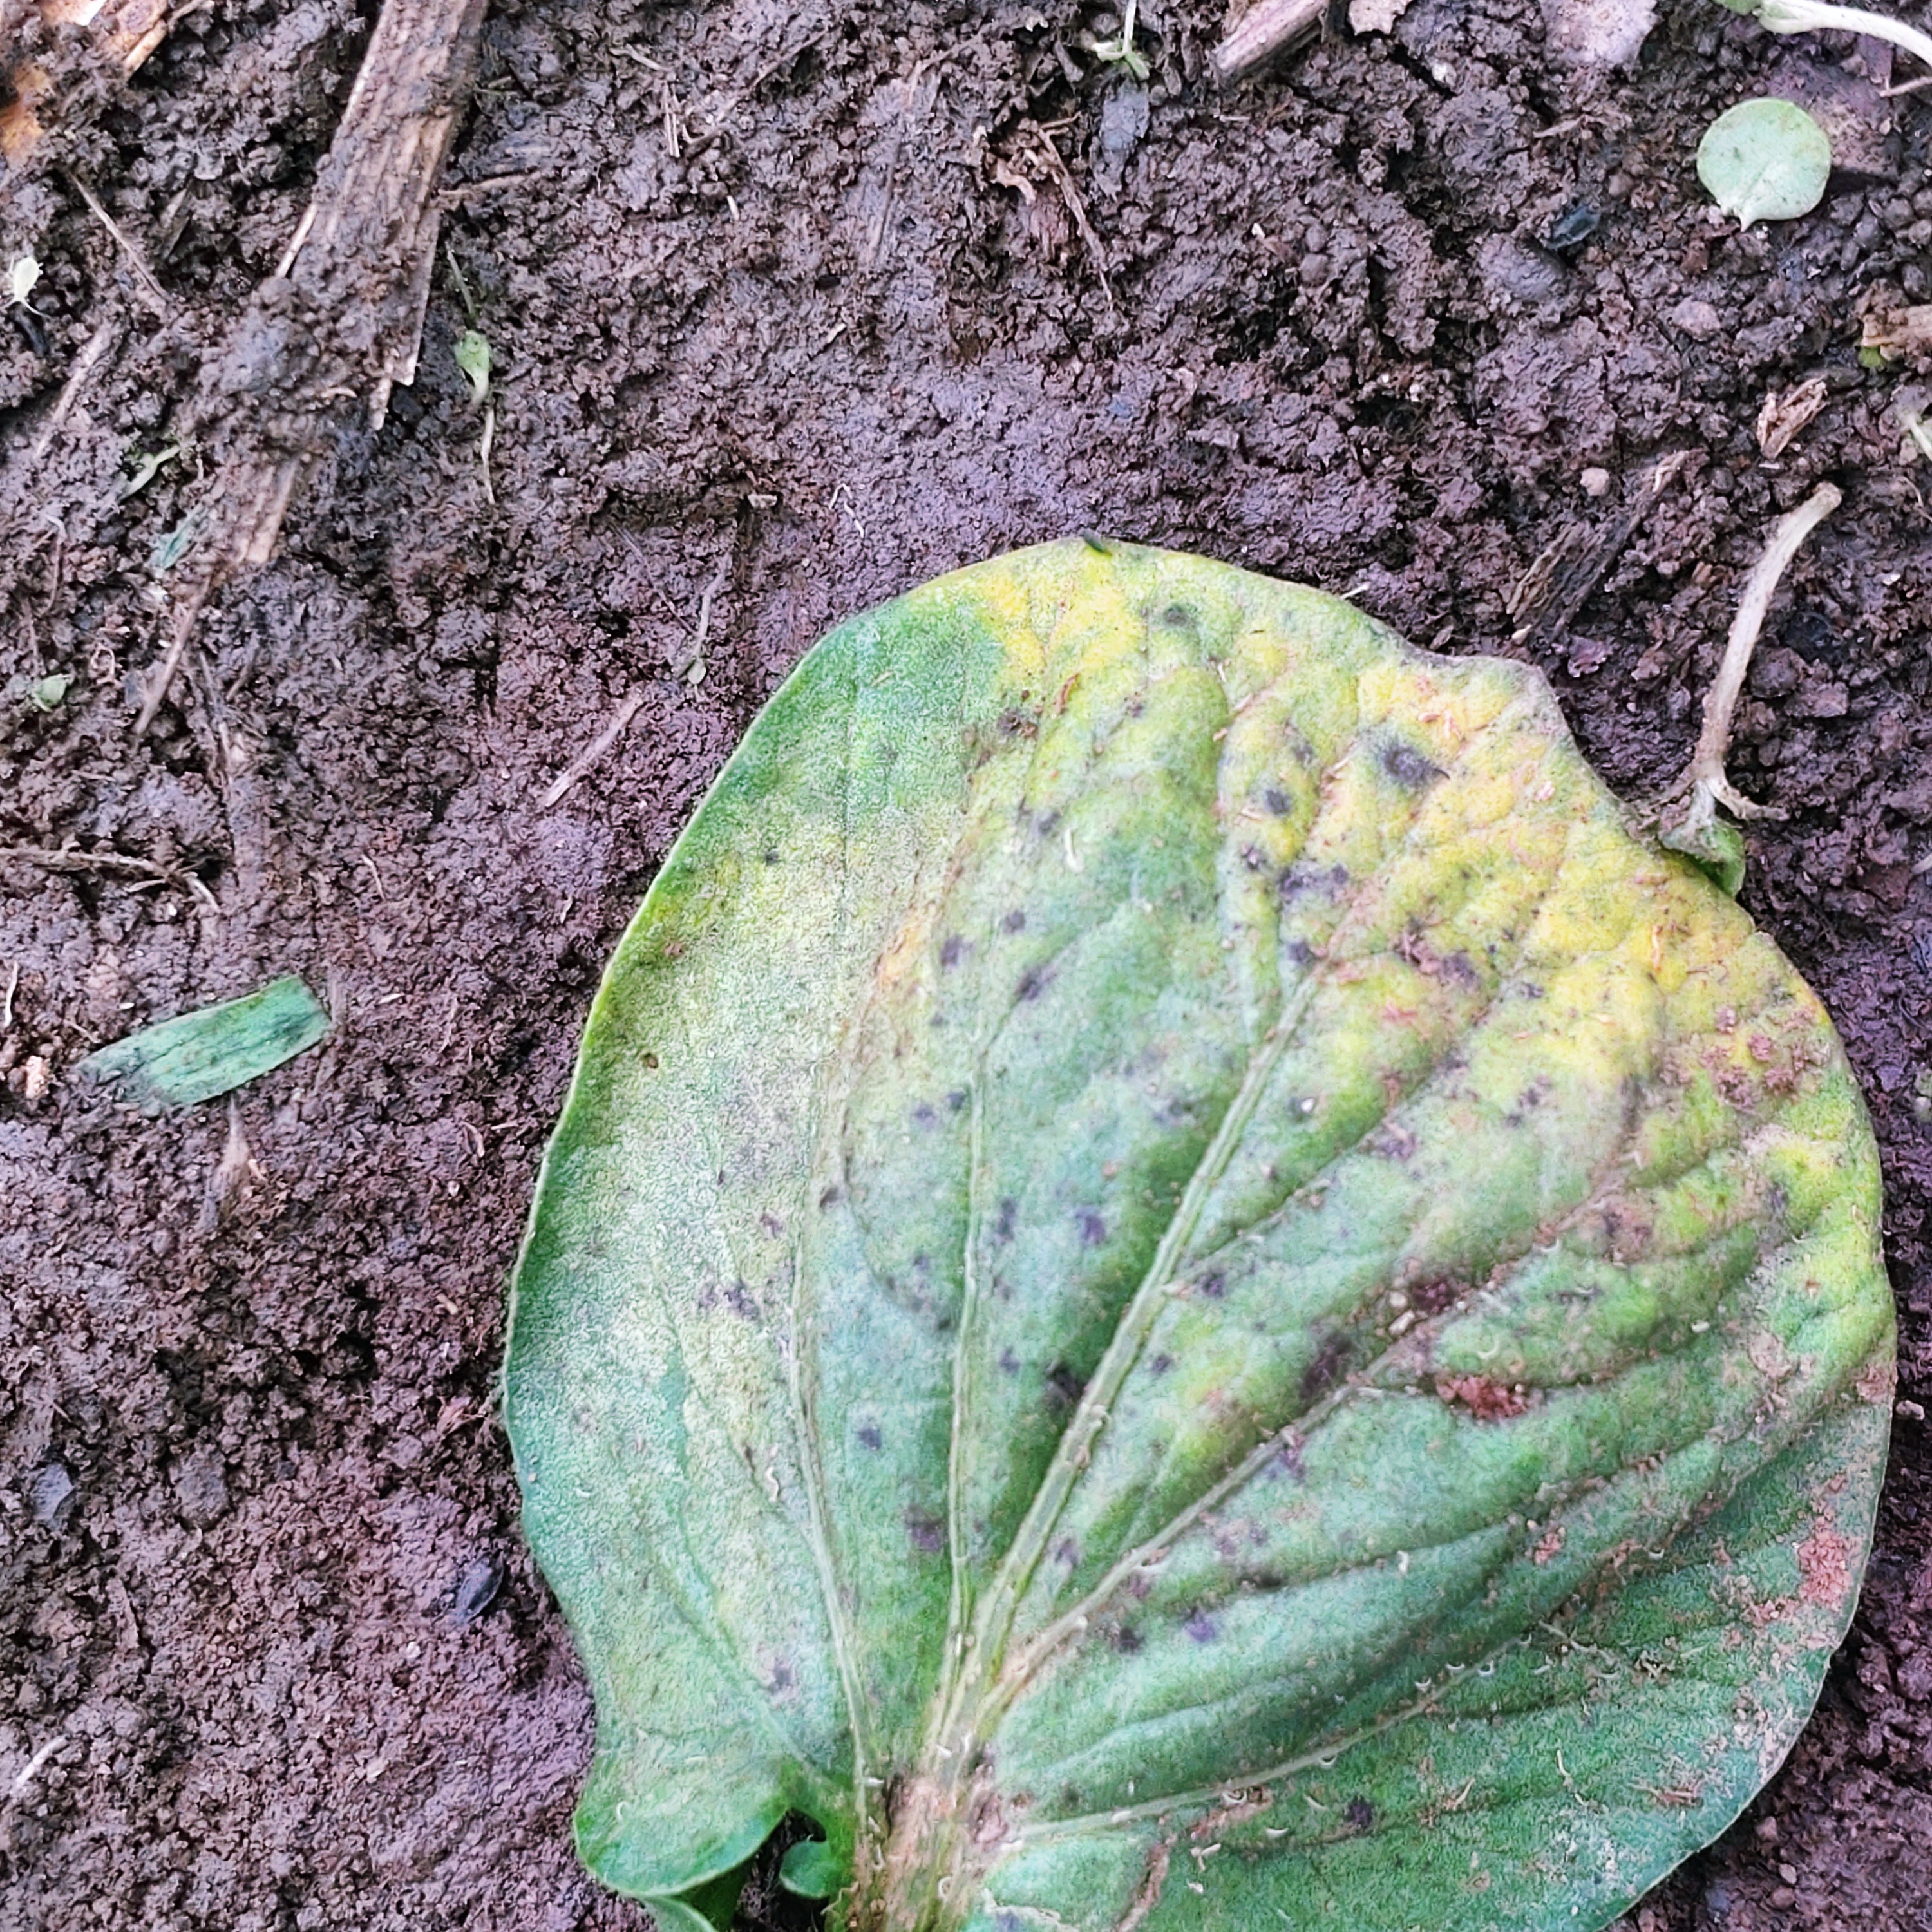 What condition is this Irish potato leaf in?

late blight
